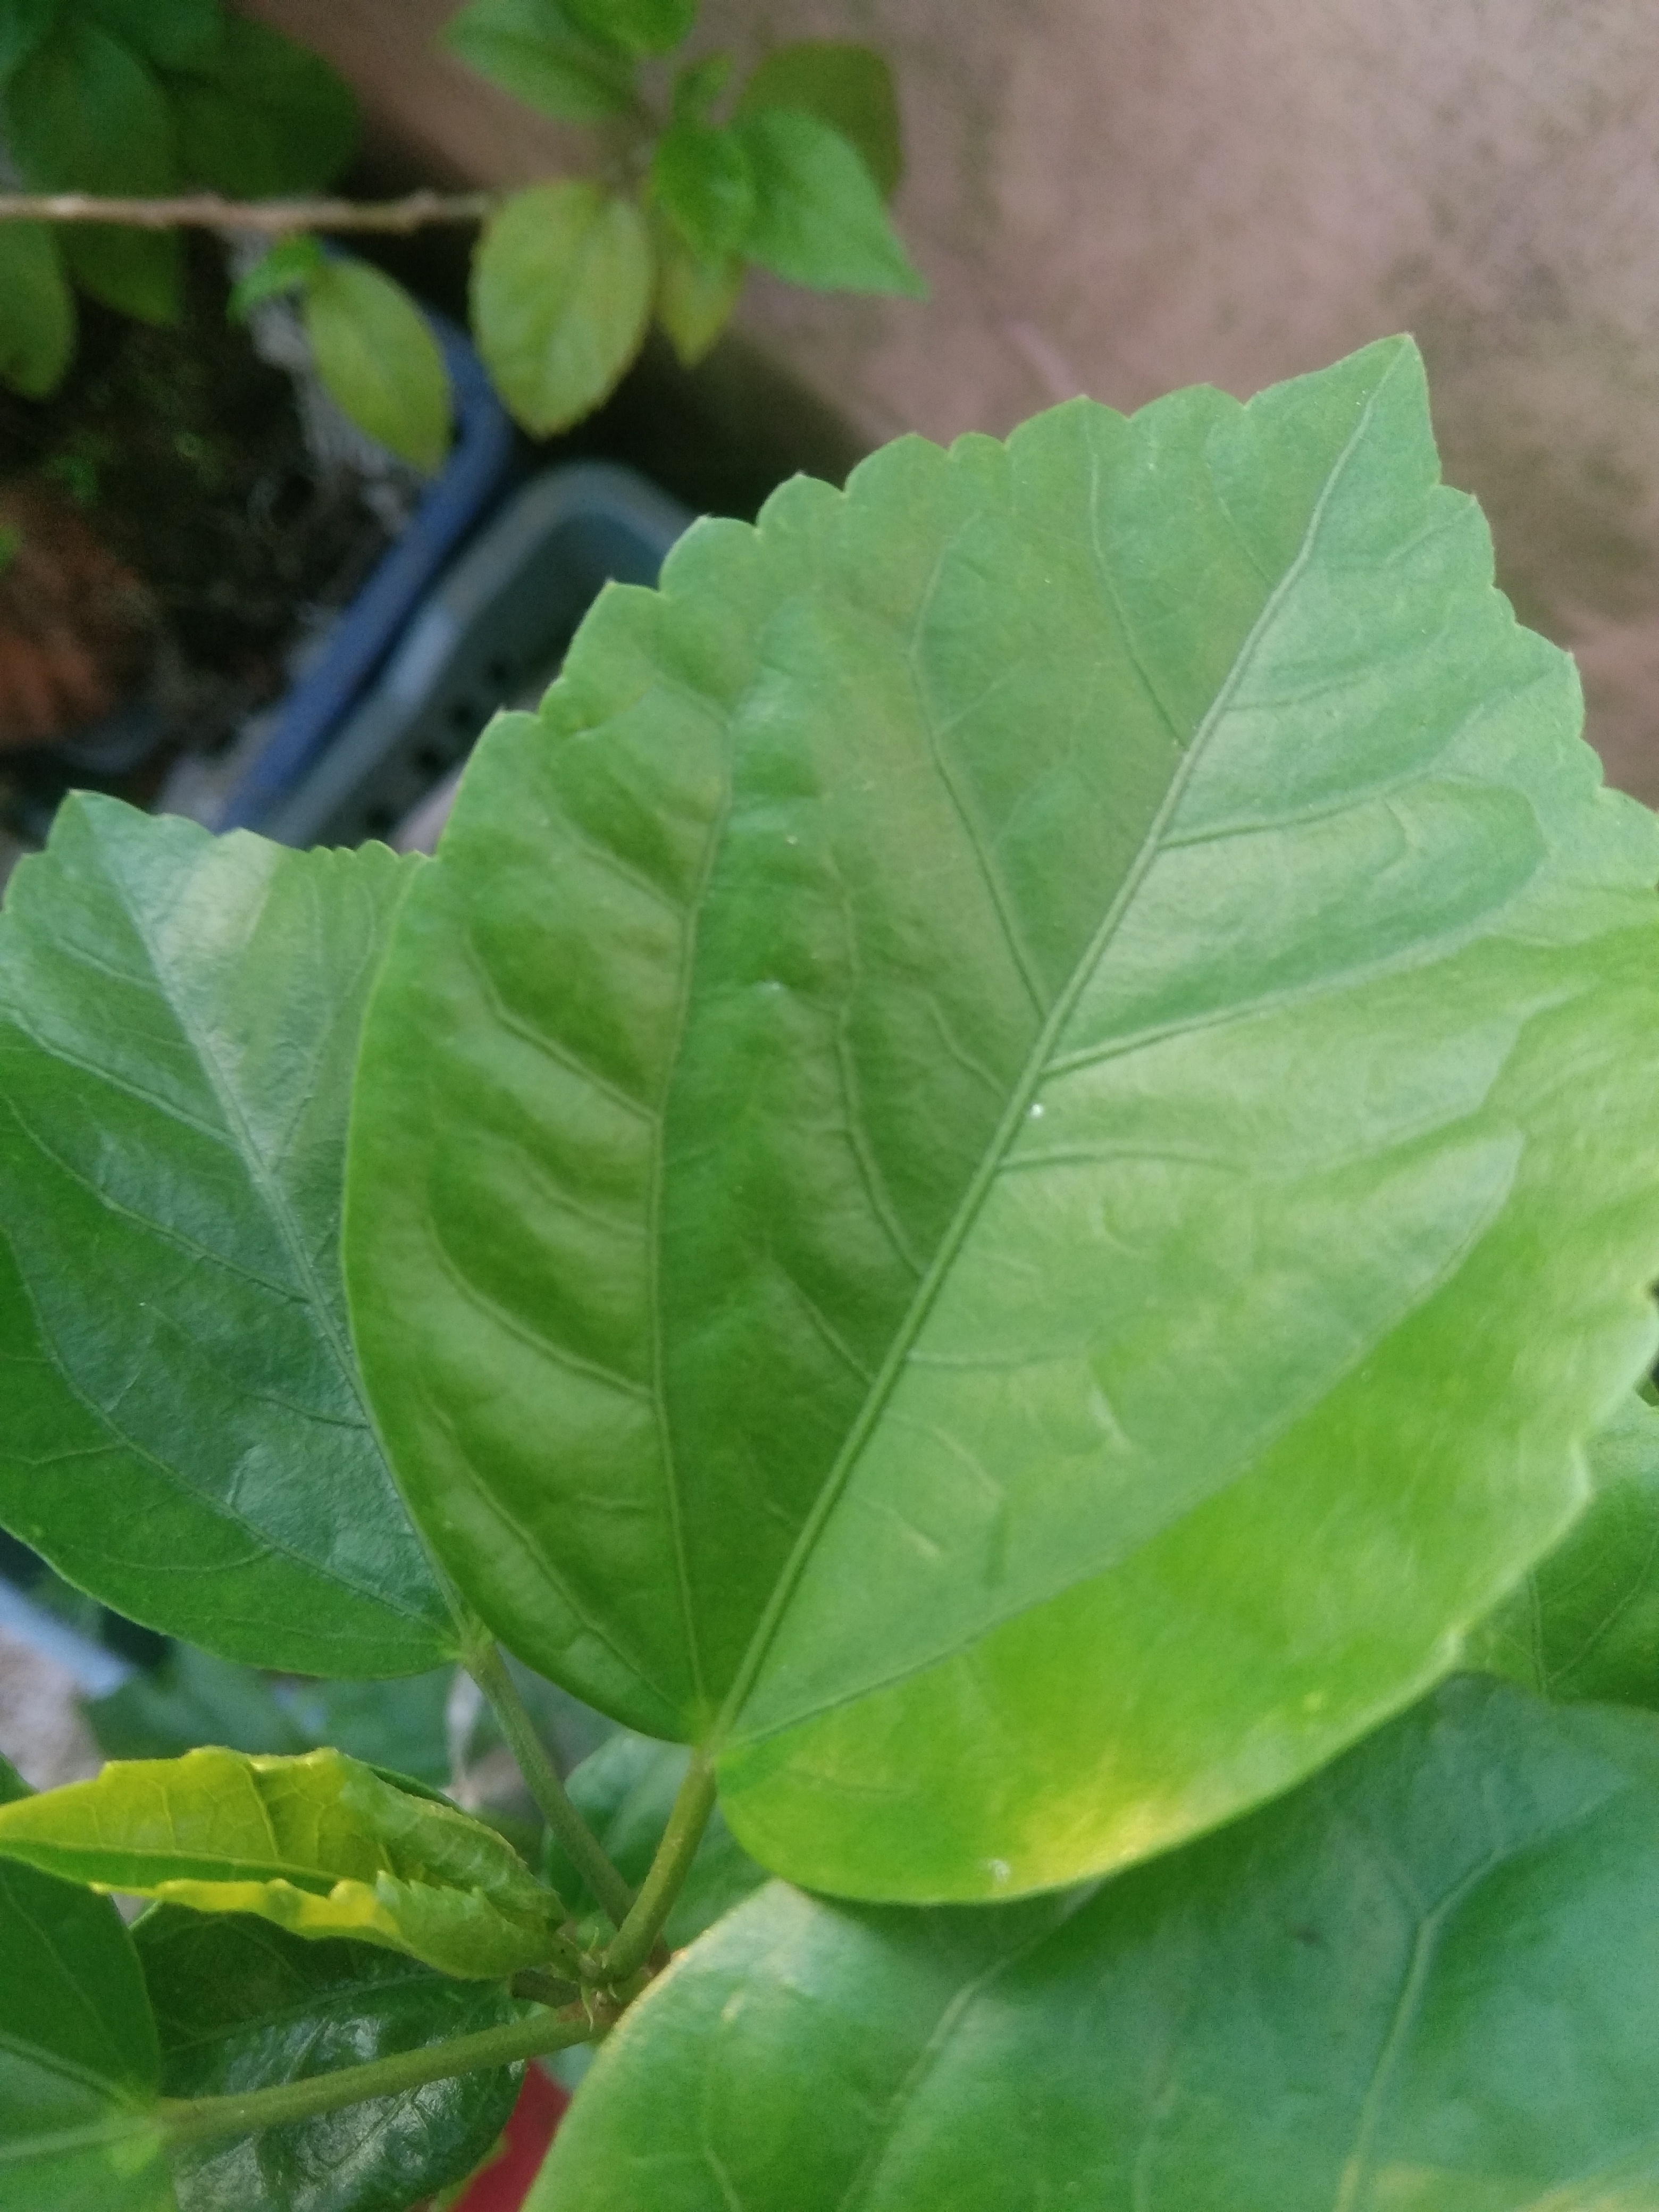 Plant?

hibiscus
